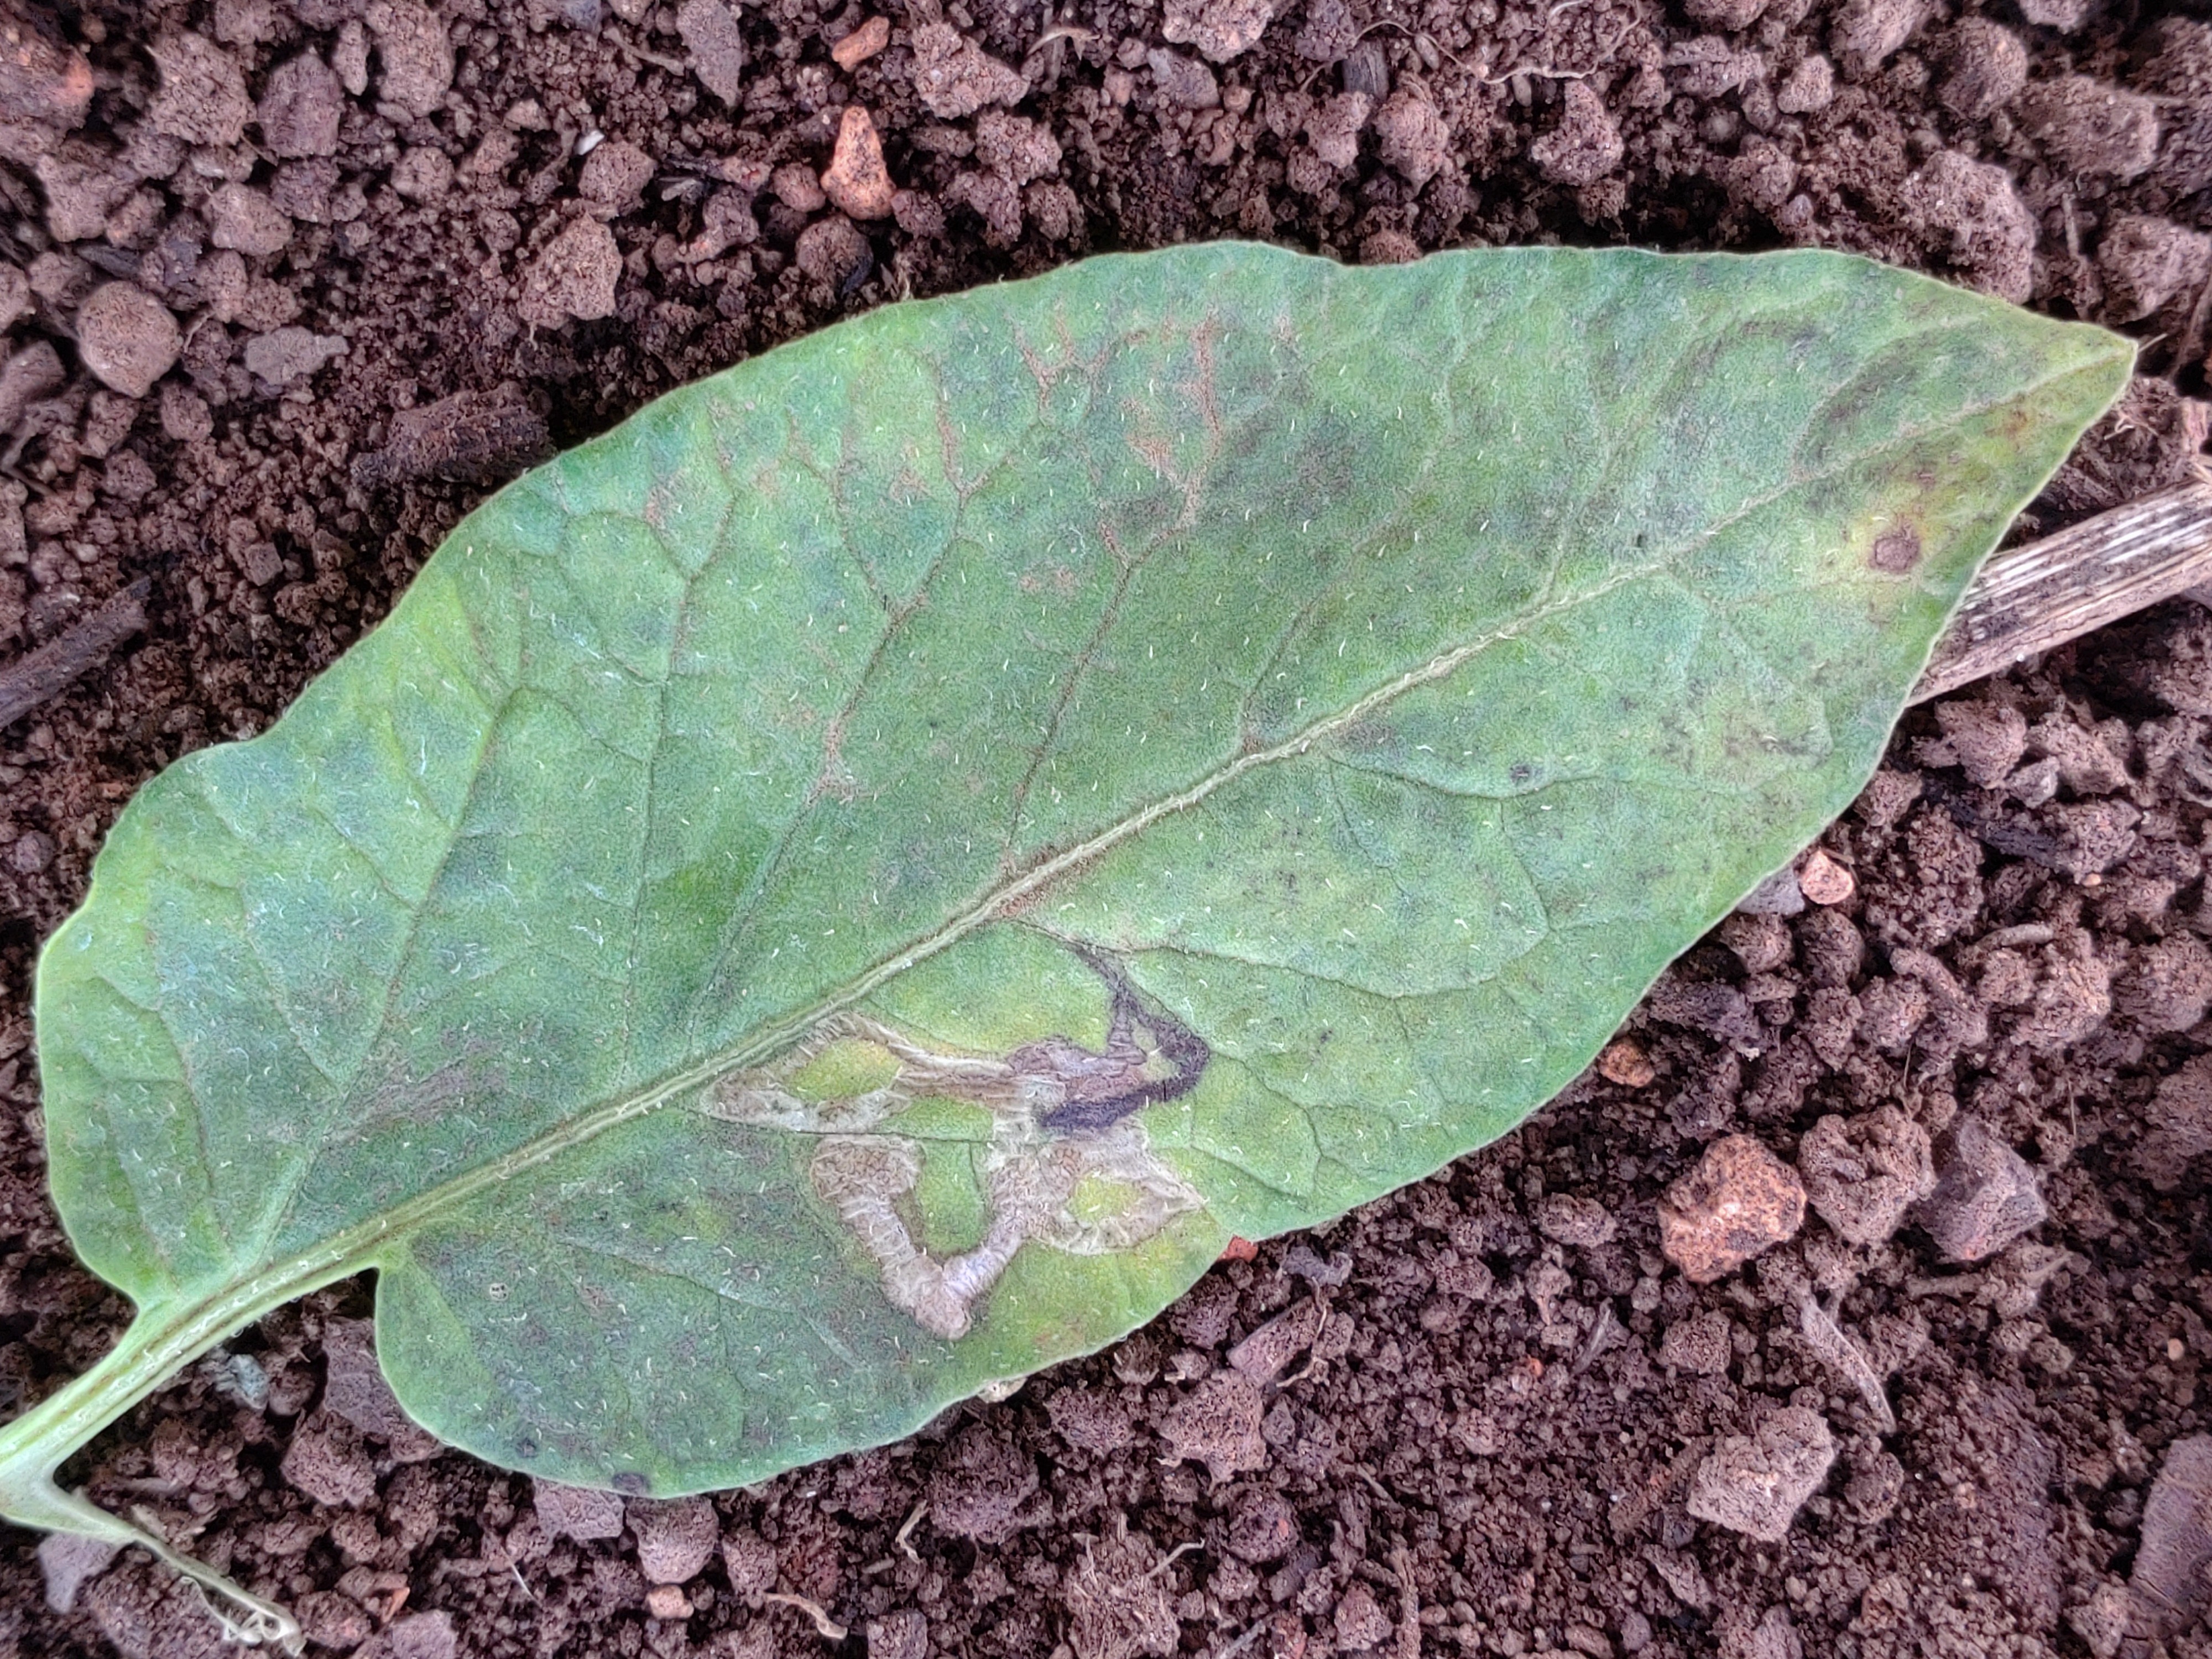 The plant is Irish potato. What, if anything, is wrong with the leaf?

late blight
